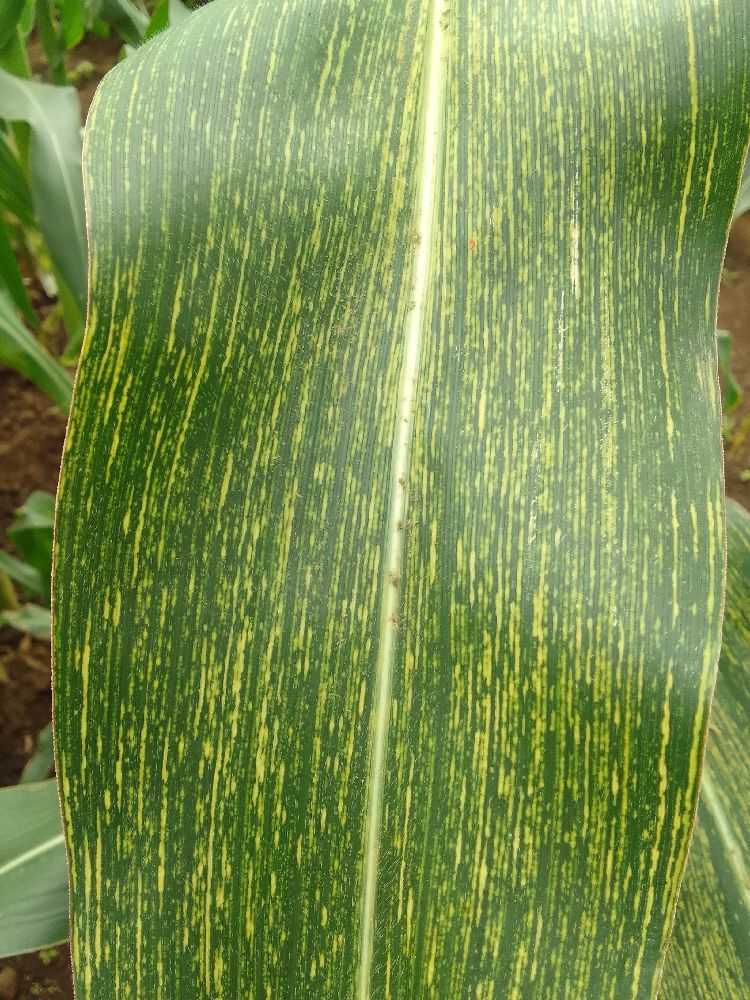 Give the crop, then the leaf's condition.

maize, maize streak virus
